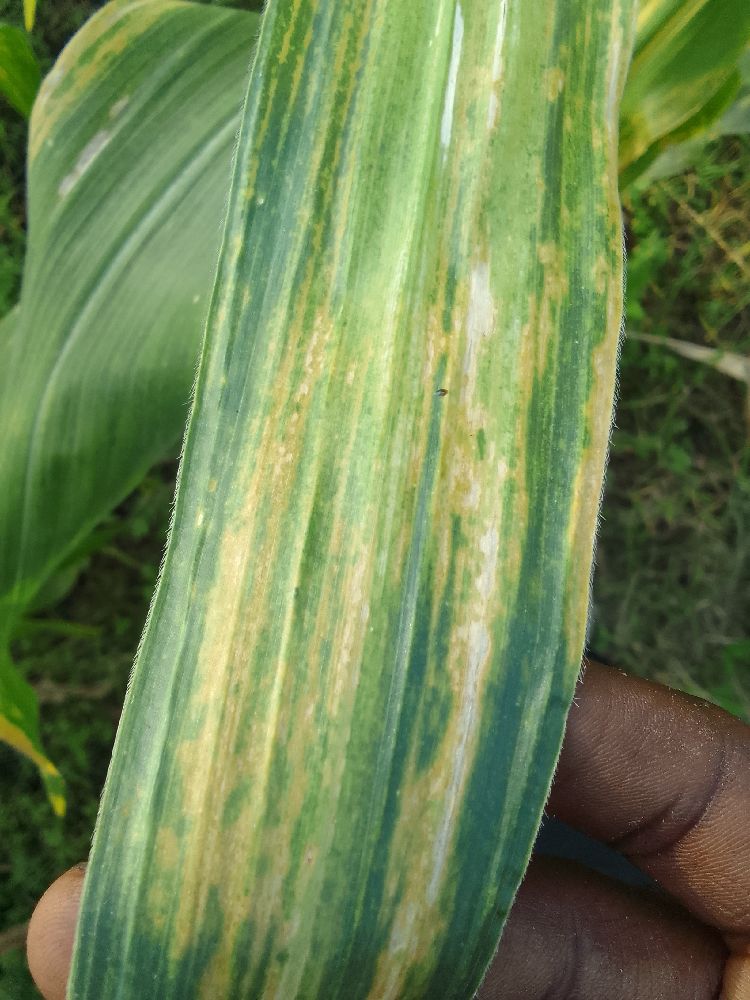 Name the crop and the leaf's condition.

maize, maize lethal necrosis
